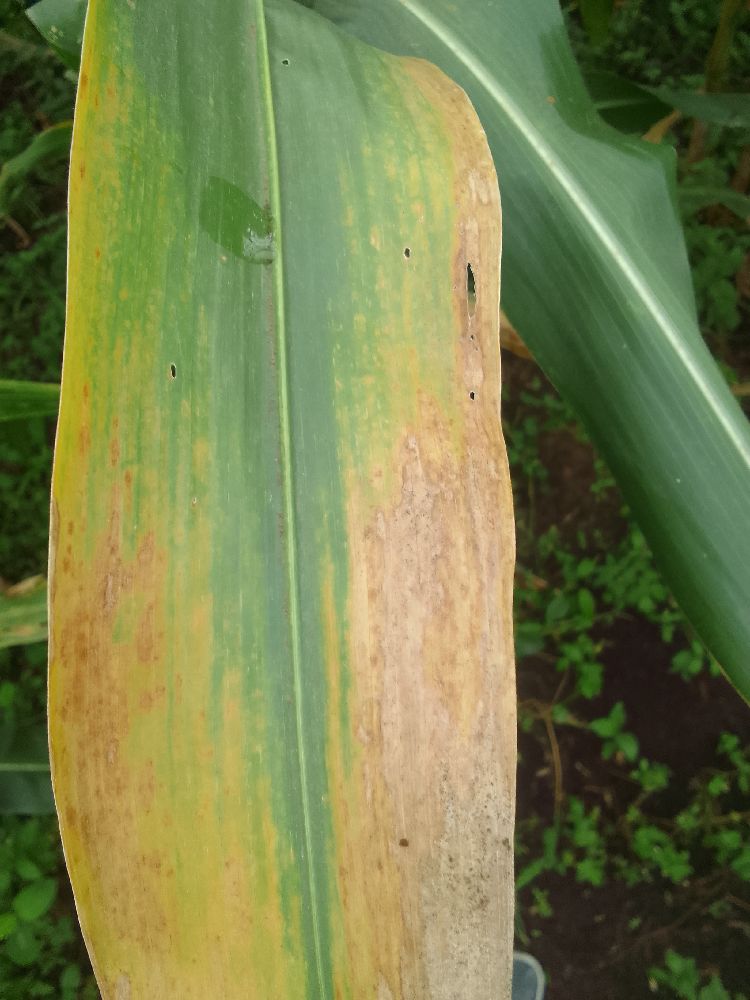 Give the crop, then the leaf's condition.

maize, maize lethal necrosis
